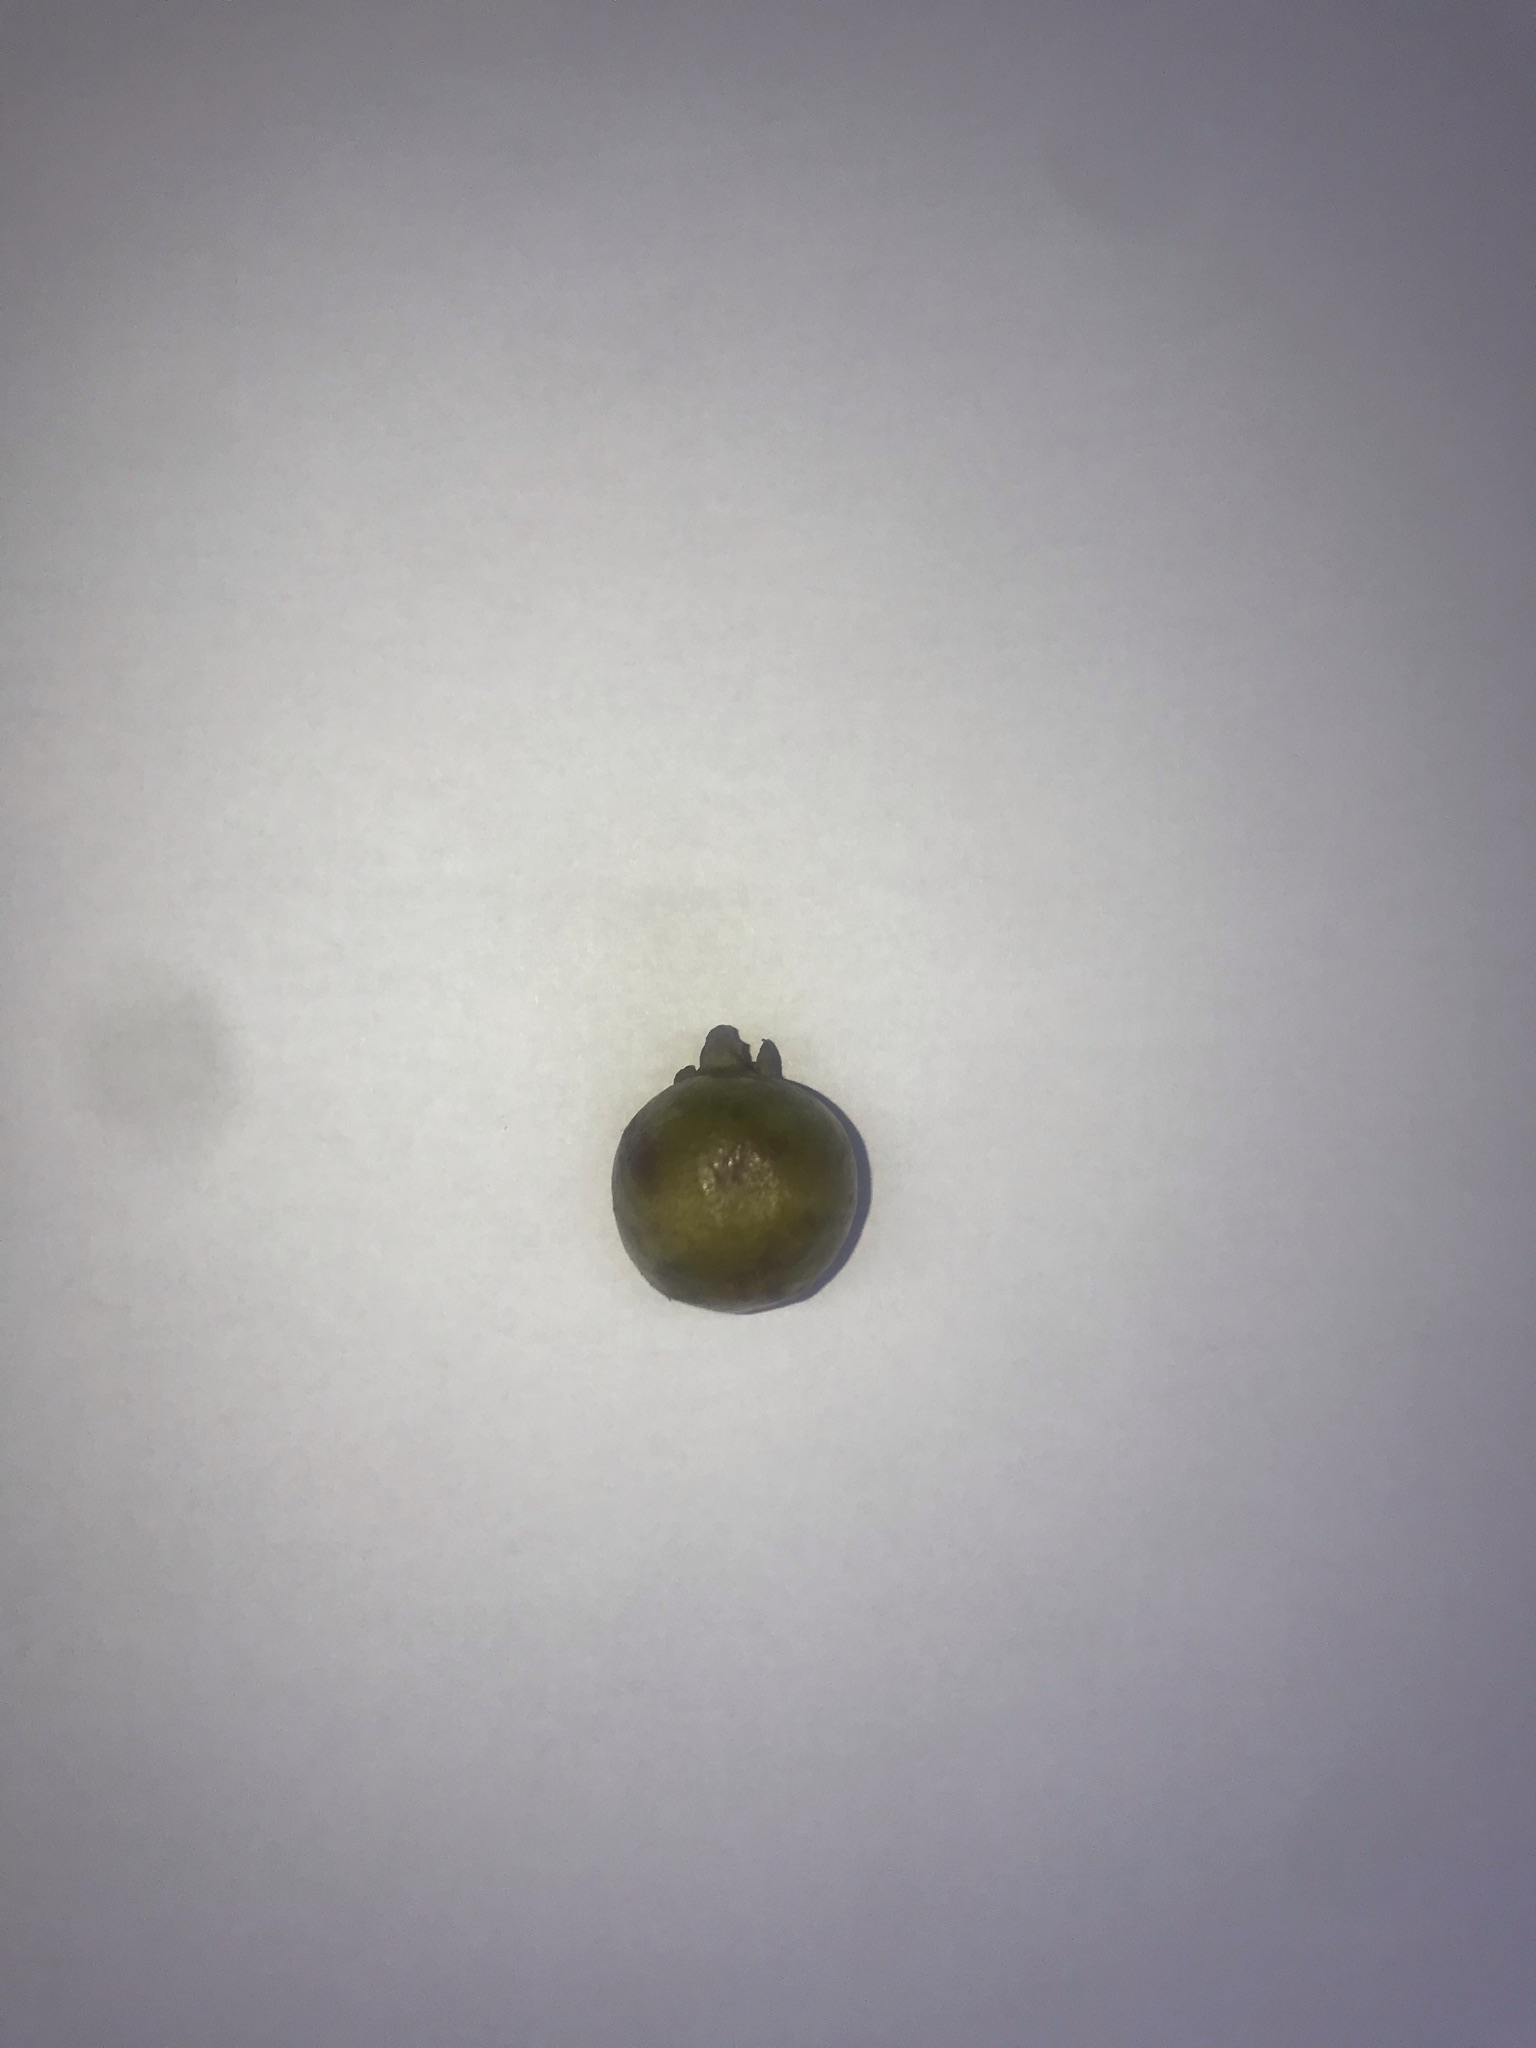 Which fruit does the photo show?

gabiroba
